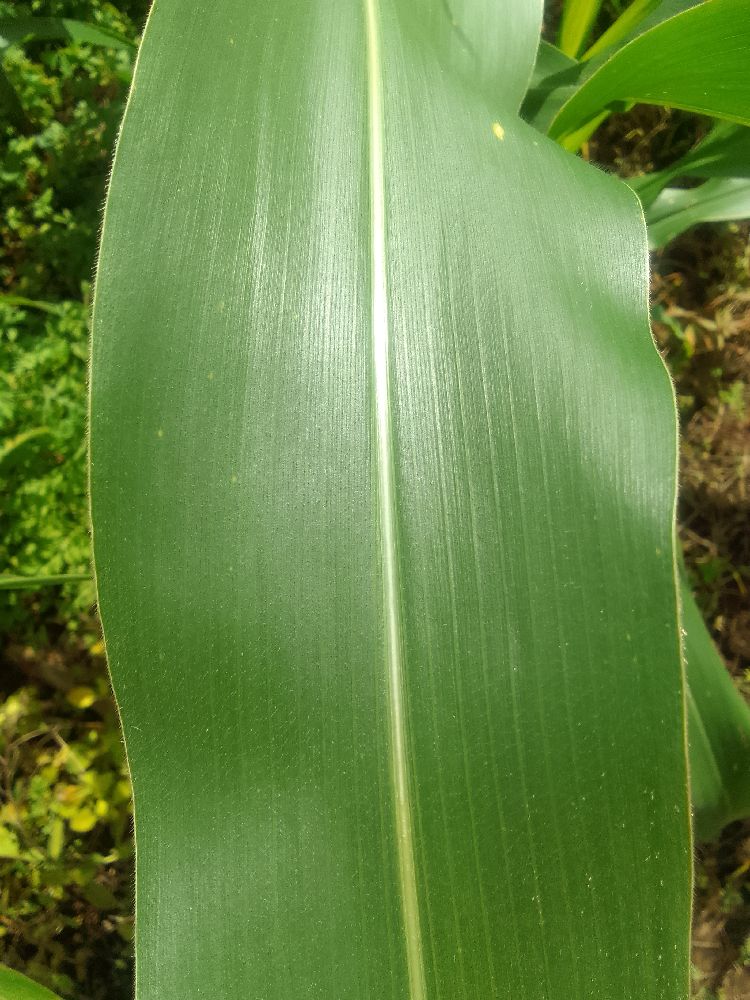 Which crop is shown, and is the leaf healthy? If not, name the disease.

maize, healthy
